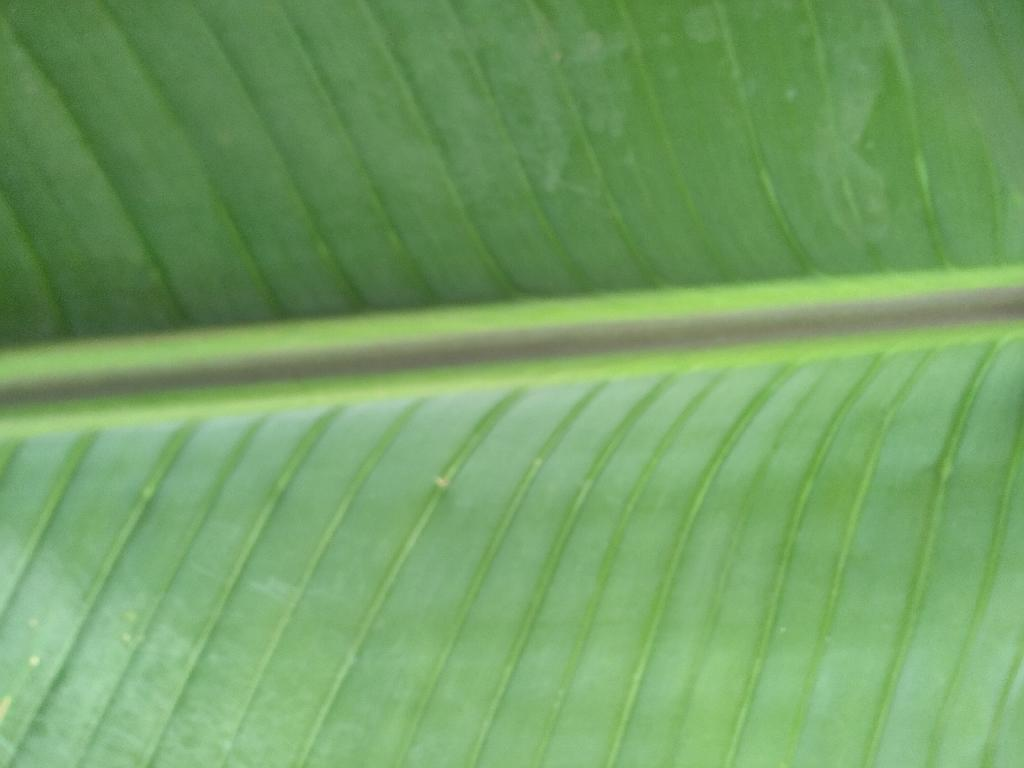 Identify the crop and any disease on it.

banana, healthy
